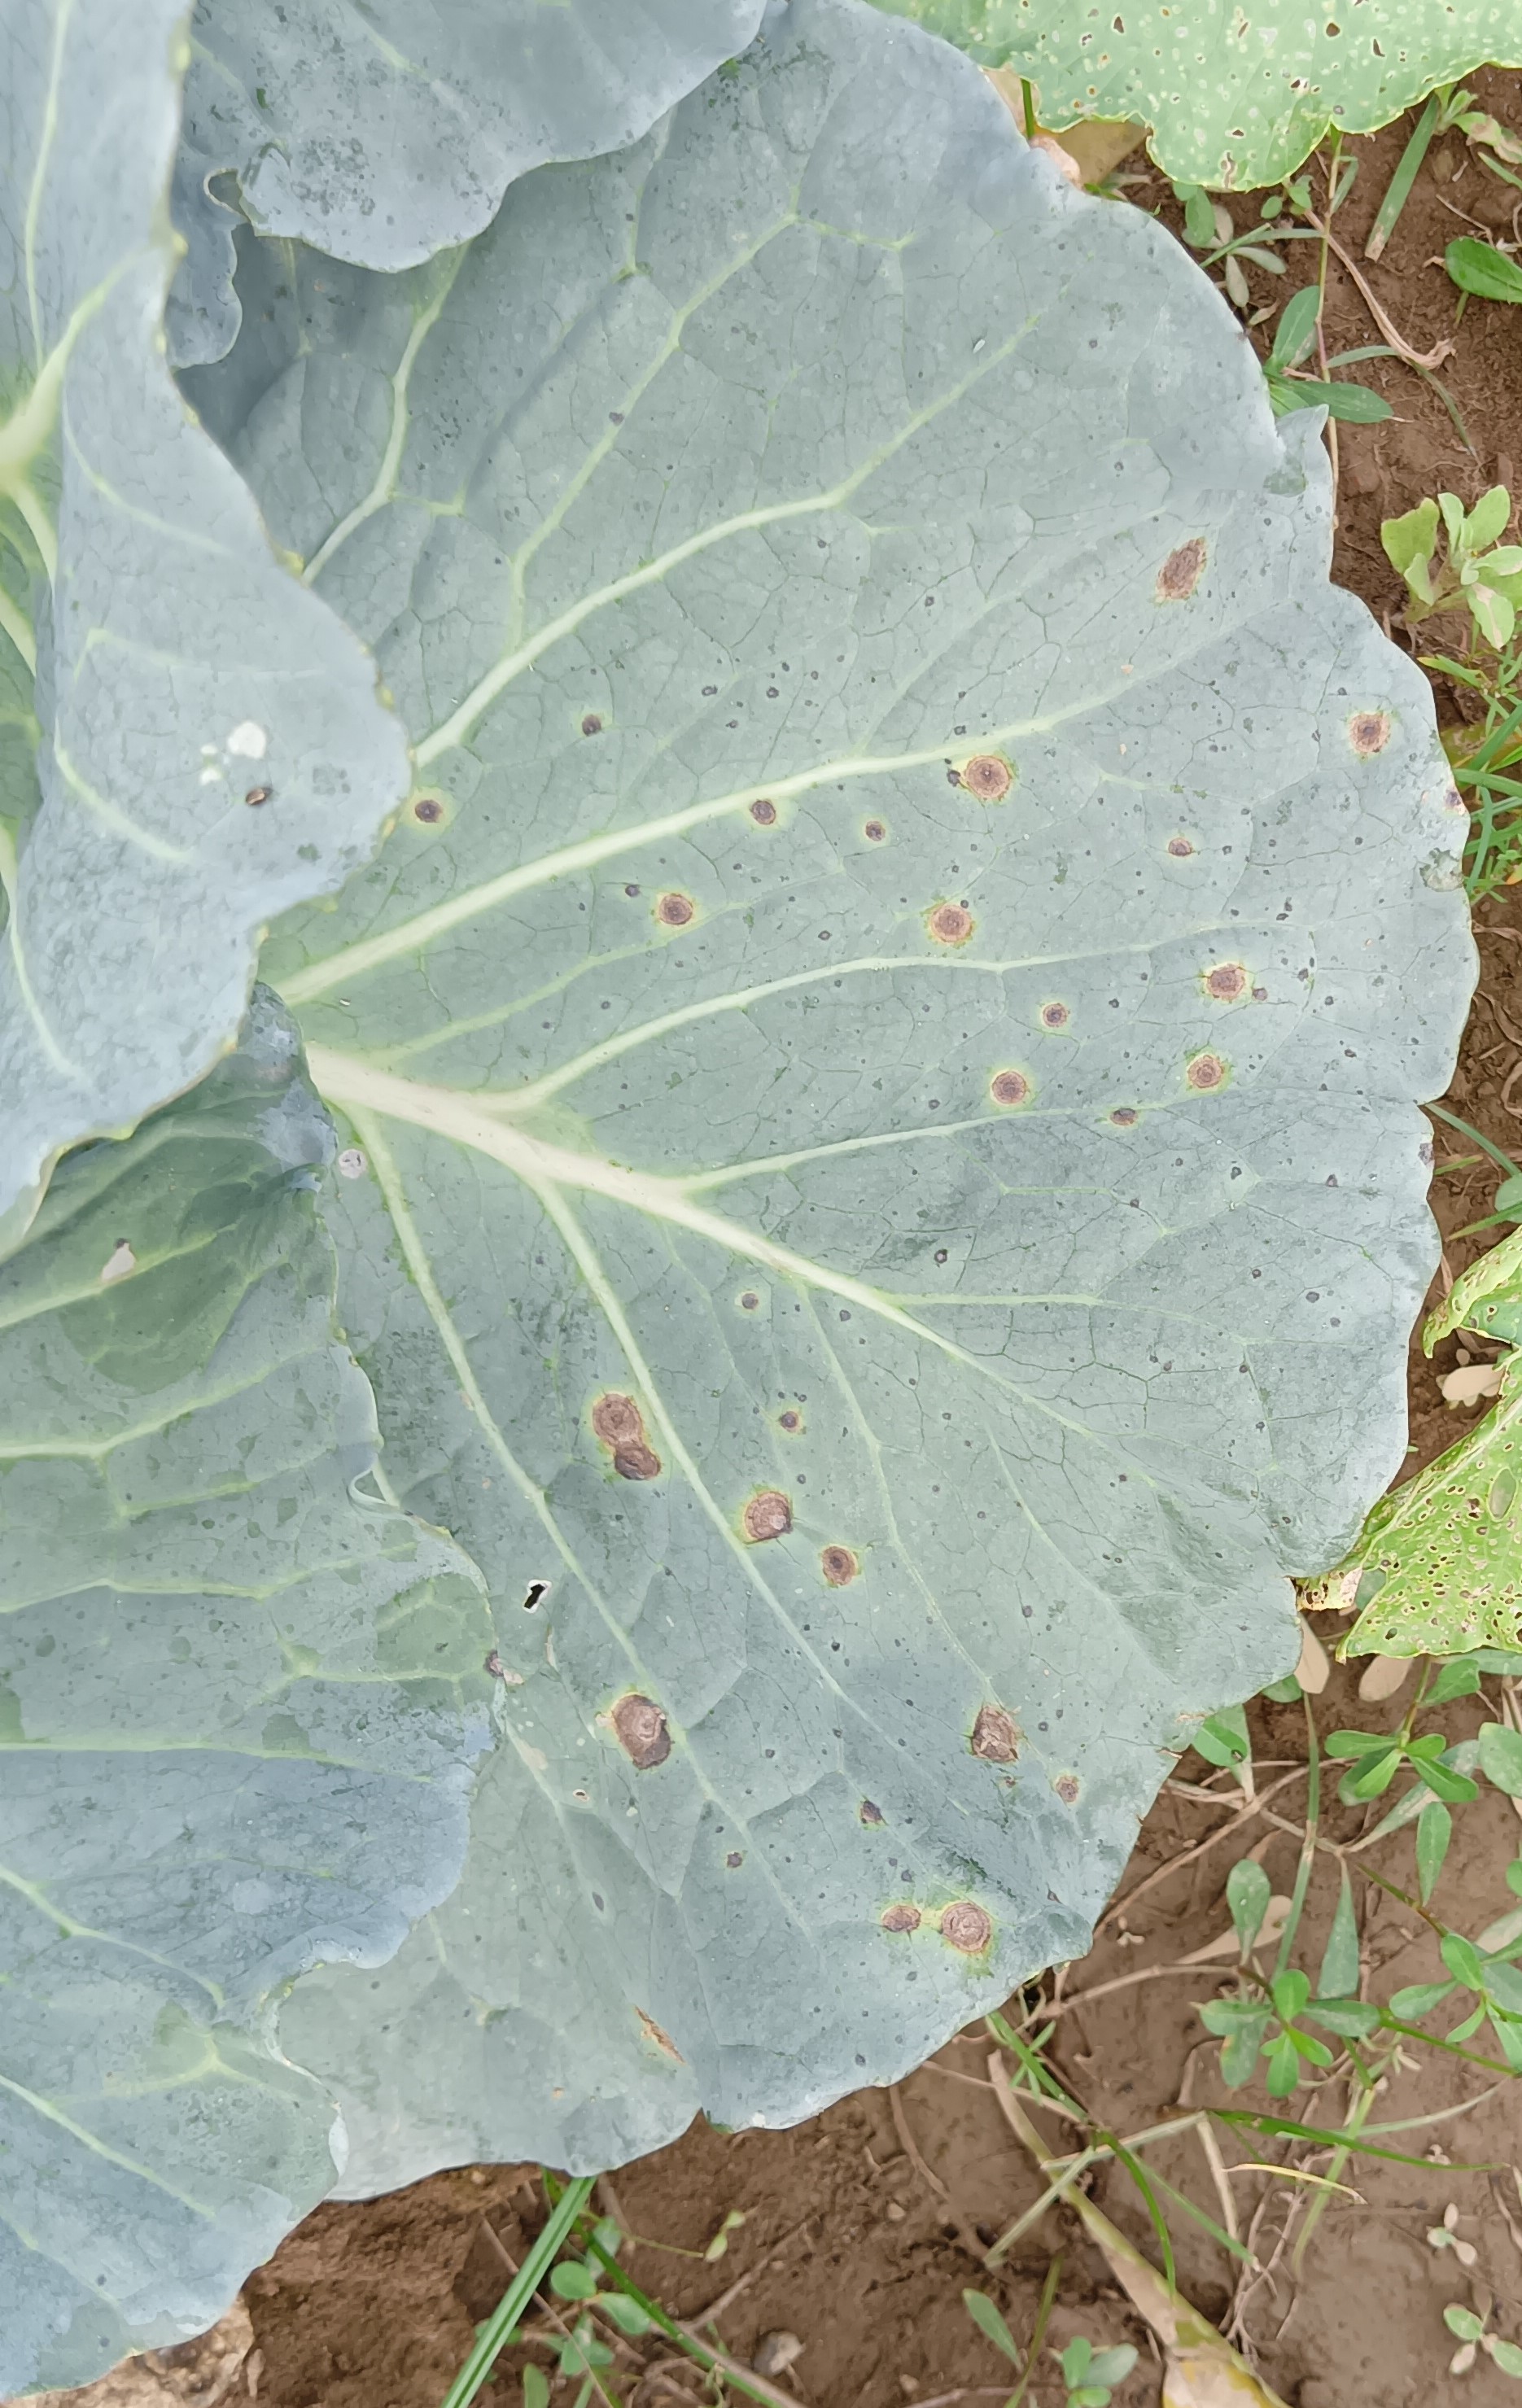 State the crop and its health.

cabbage, alternaria
